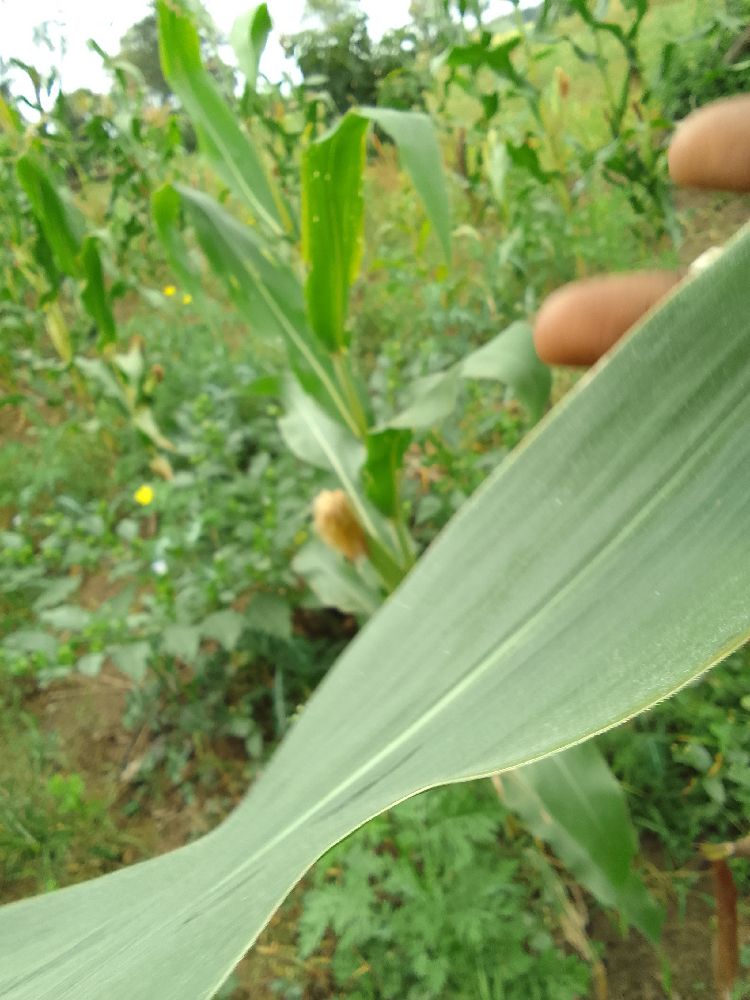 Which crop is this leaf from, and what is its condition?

maize, healthy
